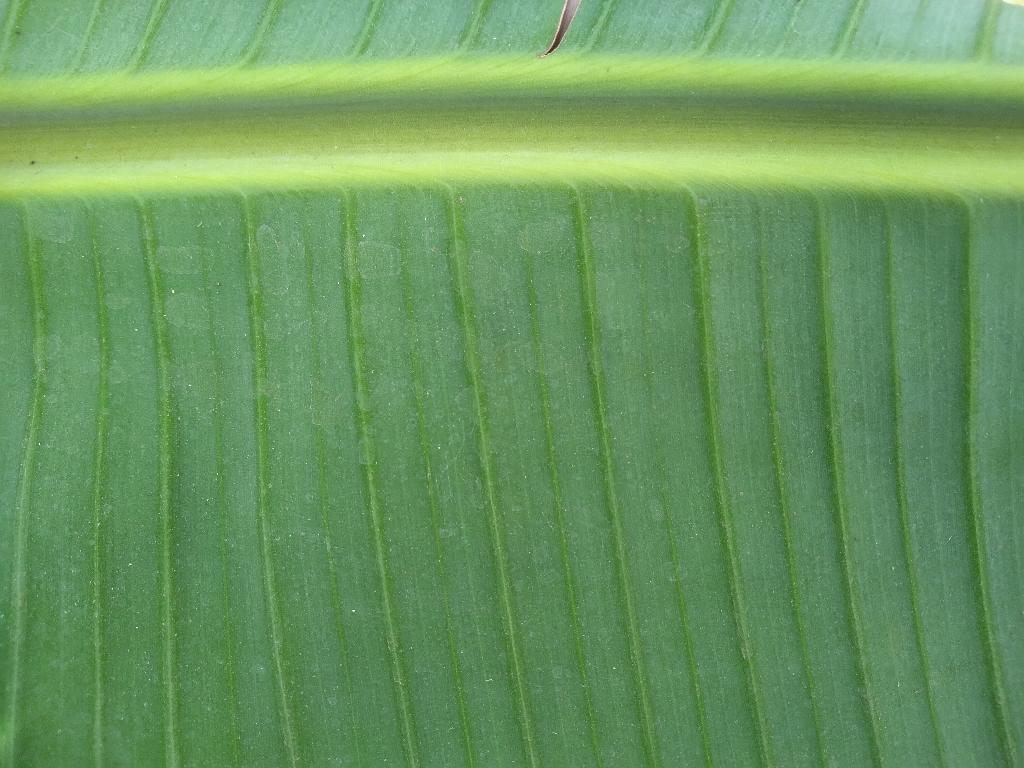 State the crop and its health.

banana, healthy
